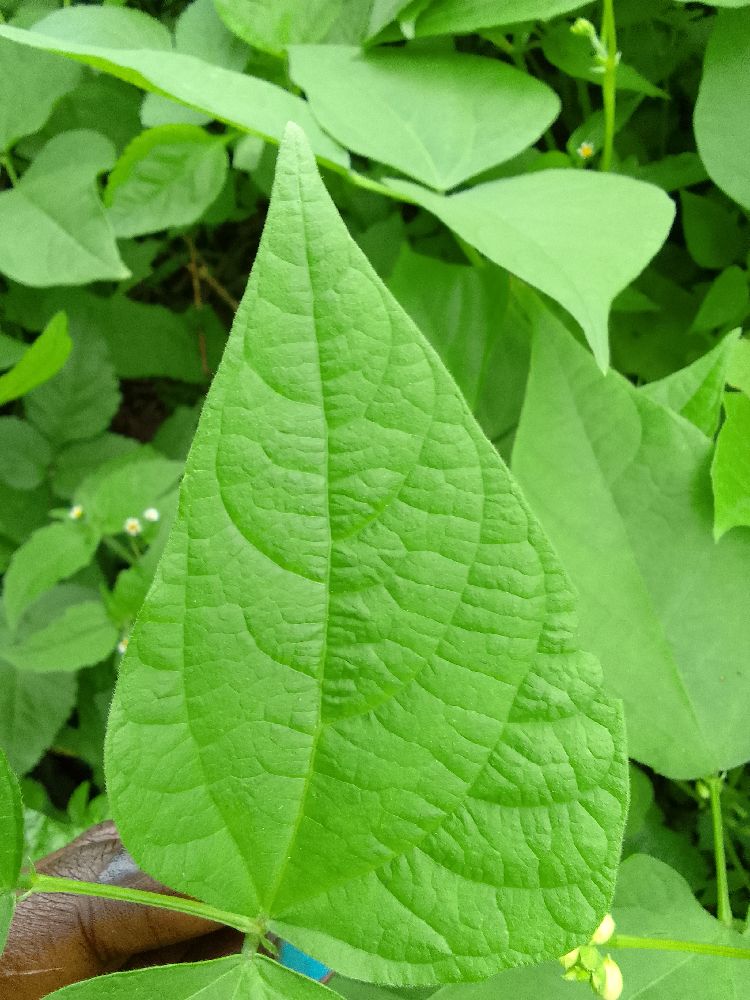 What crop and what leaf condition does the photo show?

common bean, healthy
